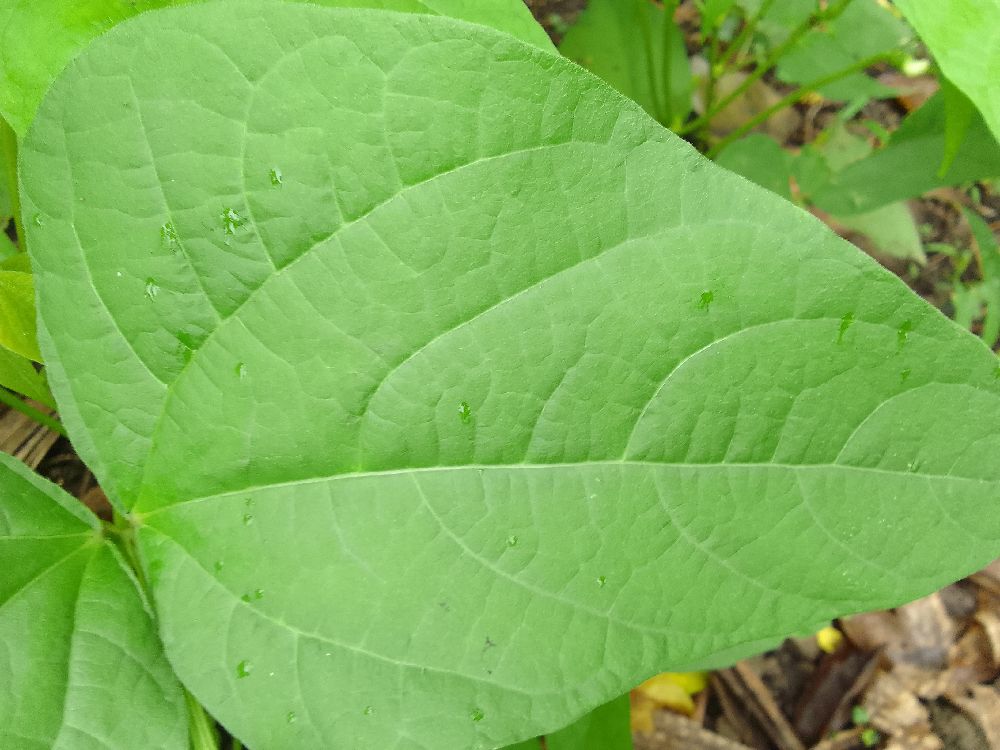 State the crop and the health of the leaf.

common bean, healthy
